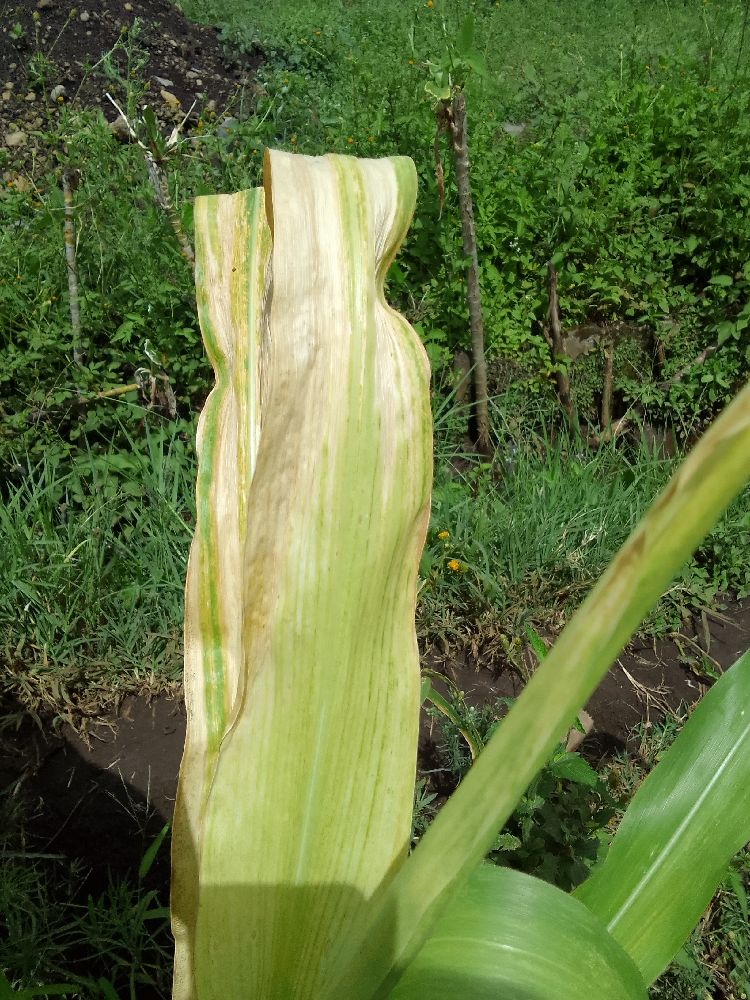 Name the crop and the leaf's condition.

maize, maize lethal necrosis
